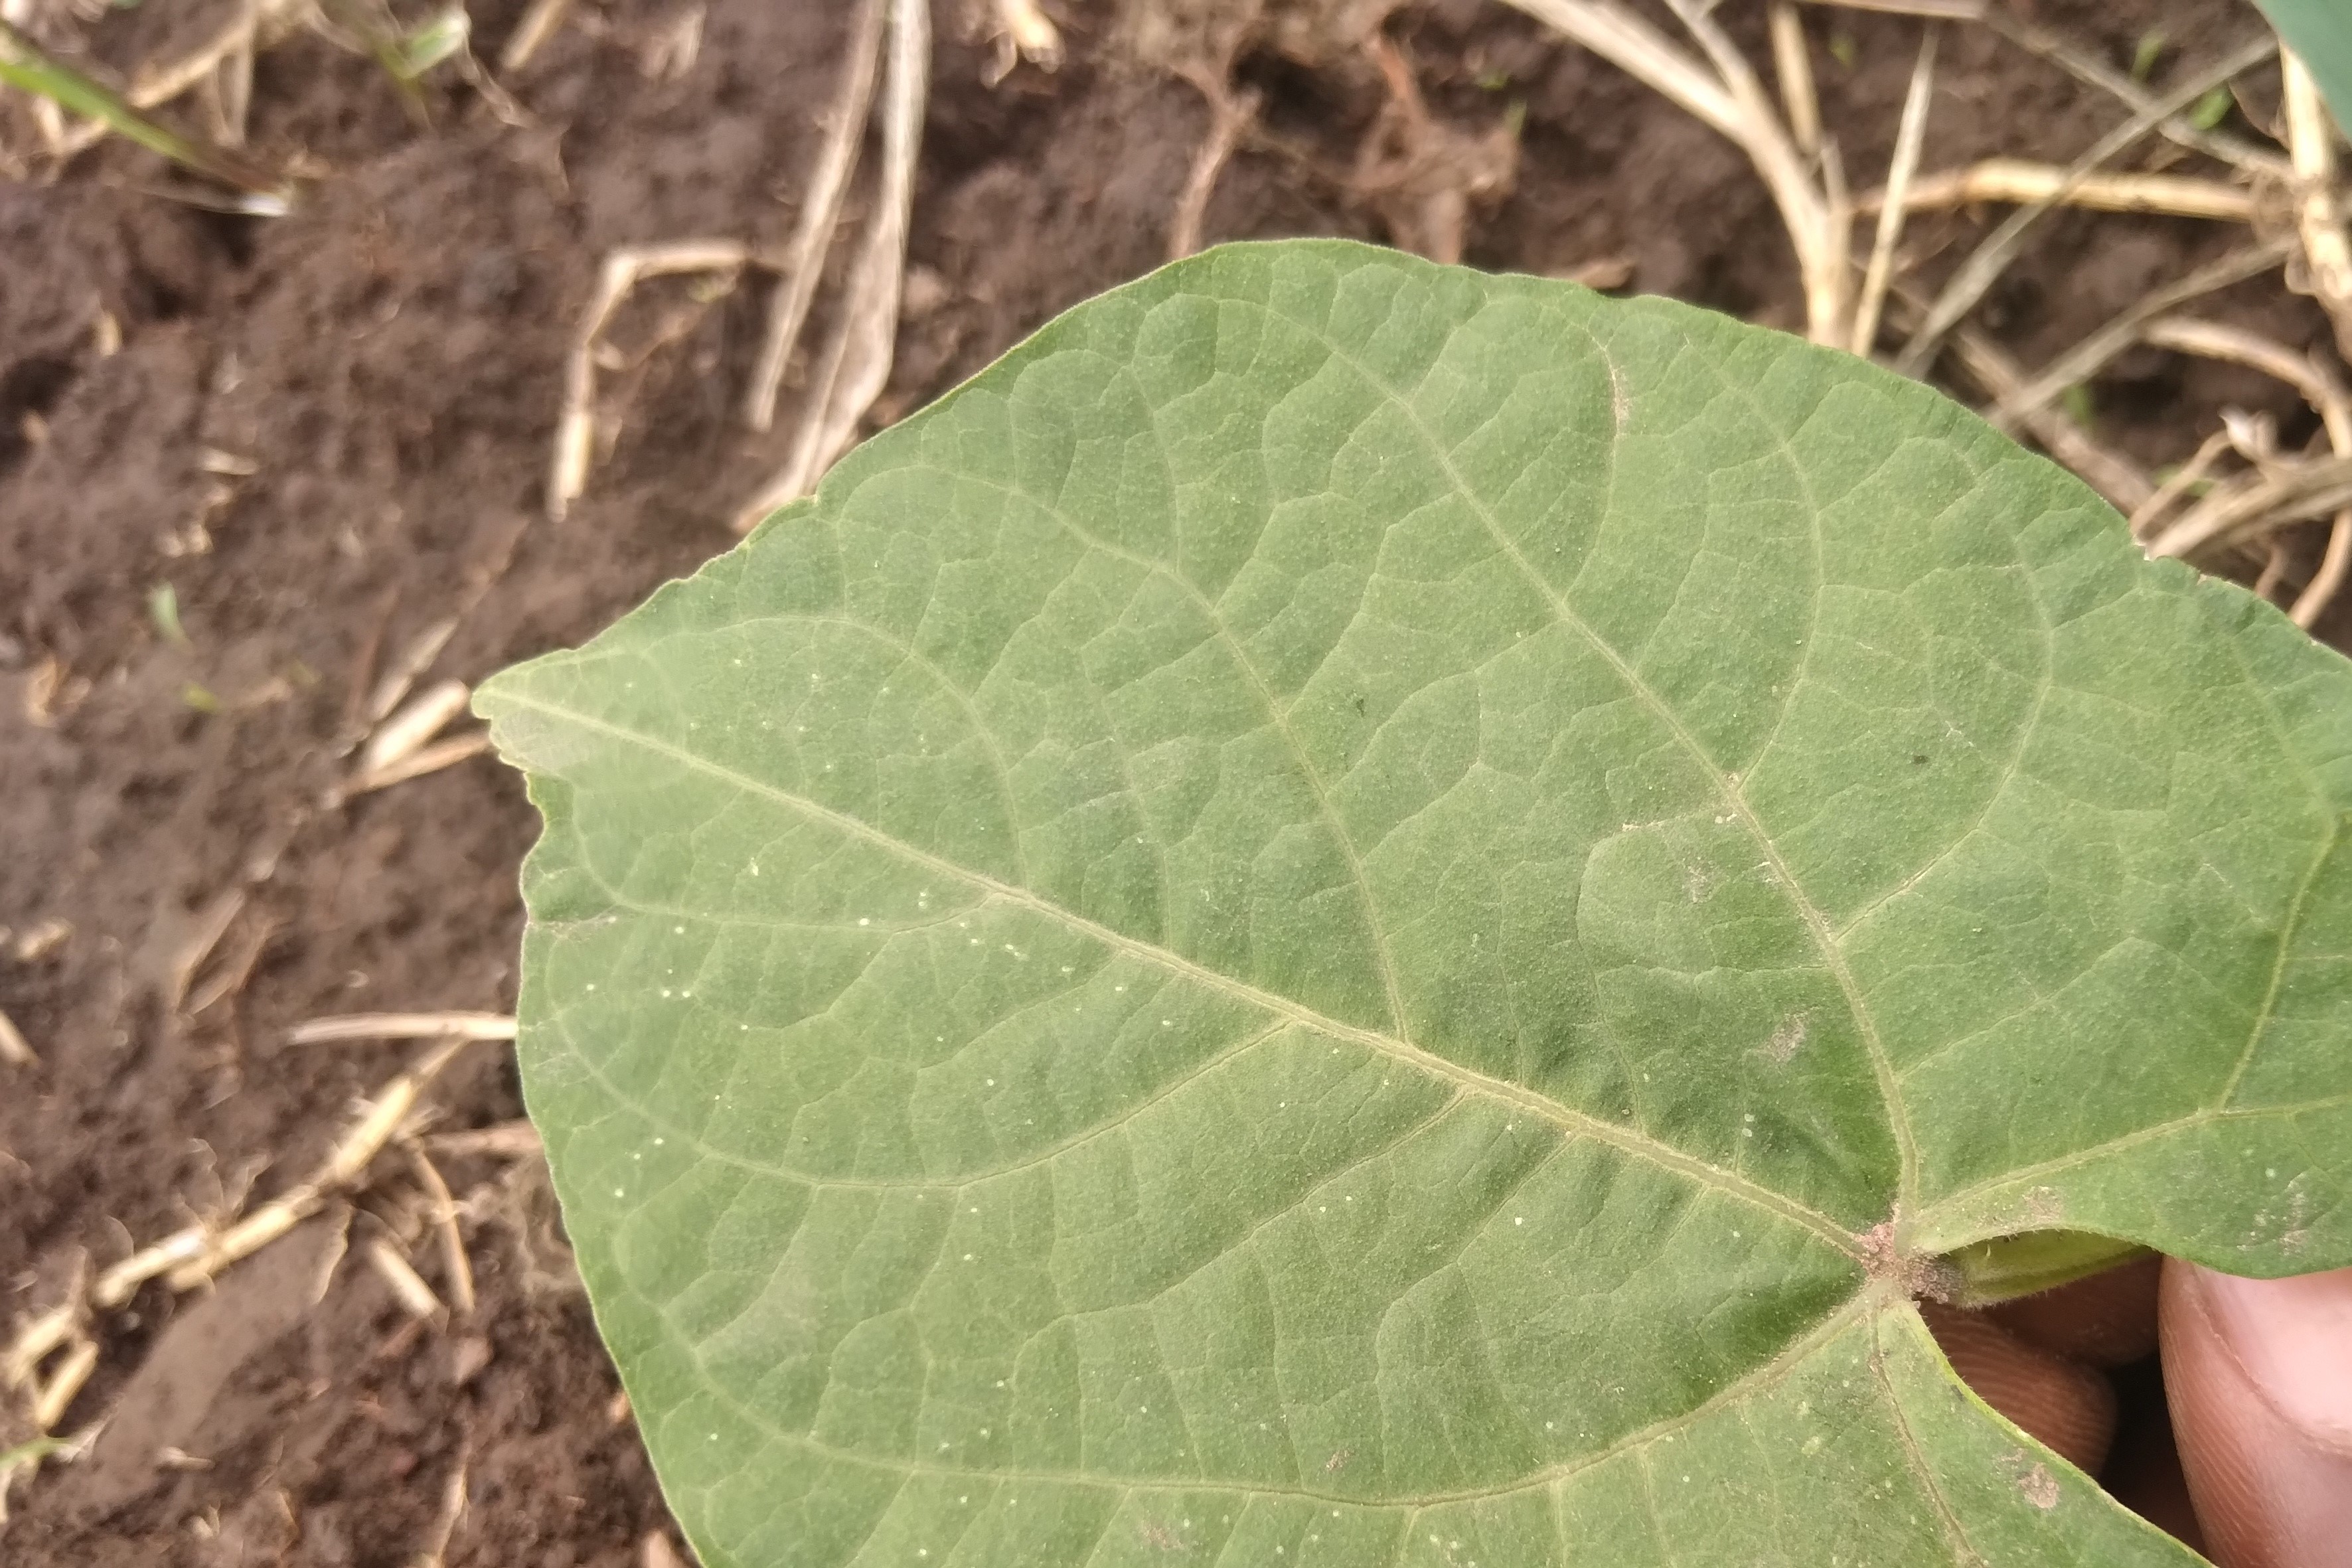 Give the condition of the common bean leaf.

healthy
